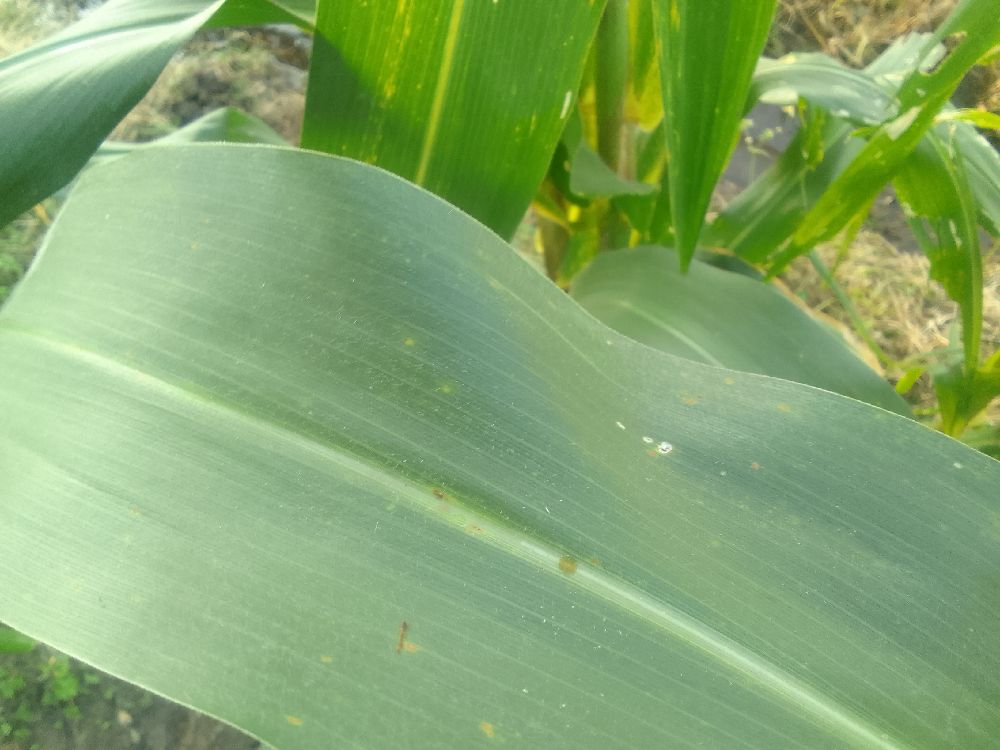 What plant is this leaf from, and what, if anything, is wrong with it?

maize, healthy
